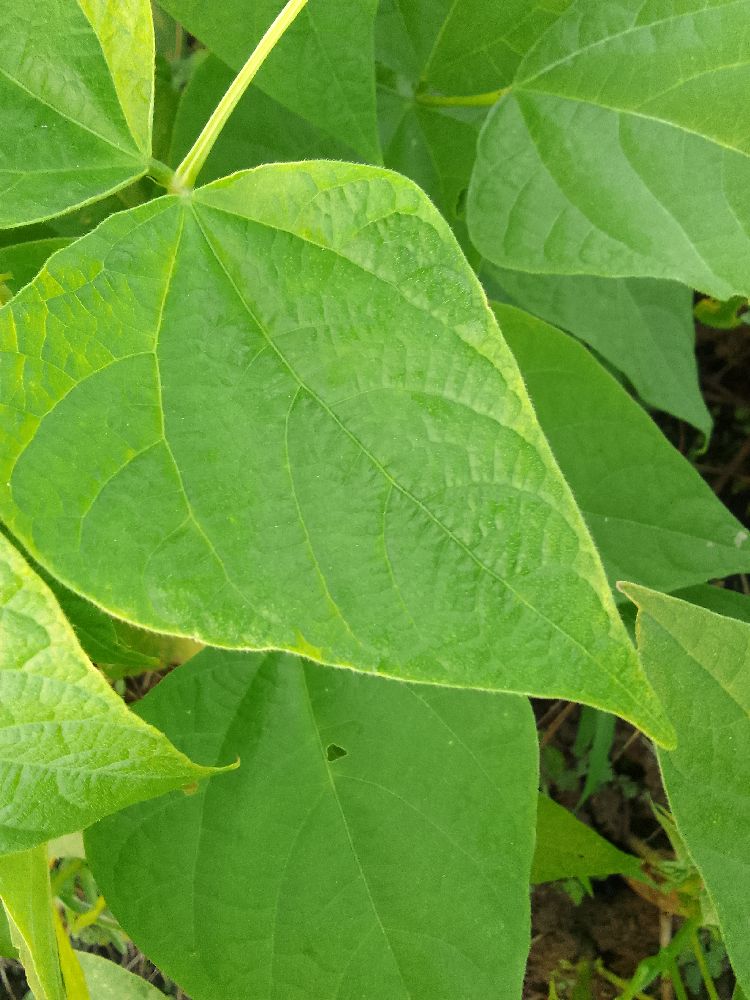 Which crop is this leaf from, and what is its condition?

common bean, healthy
